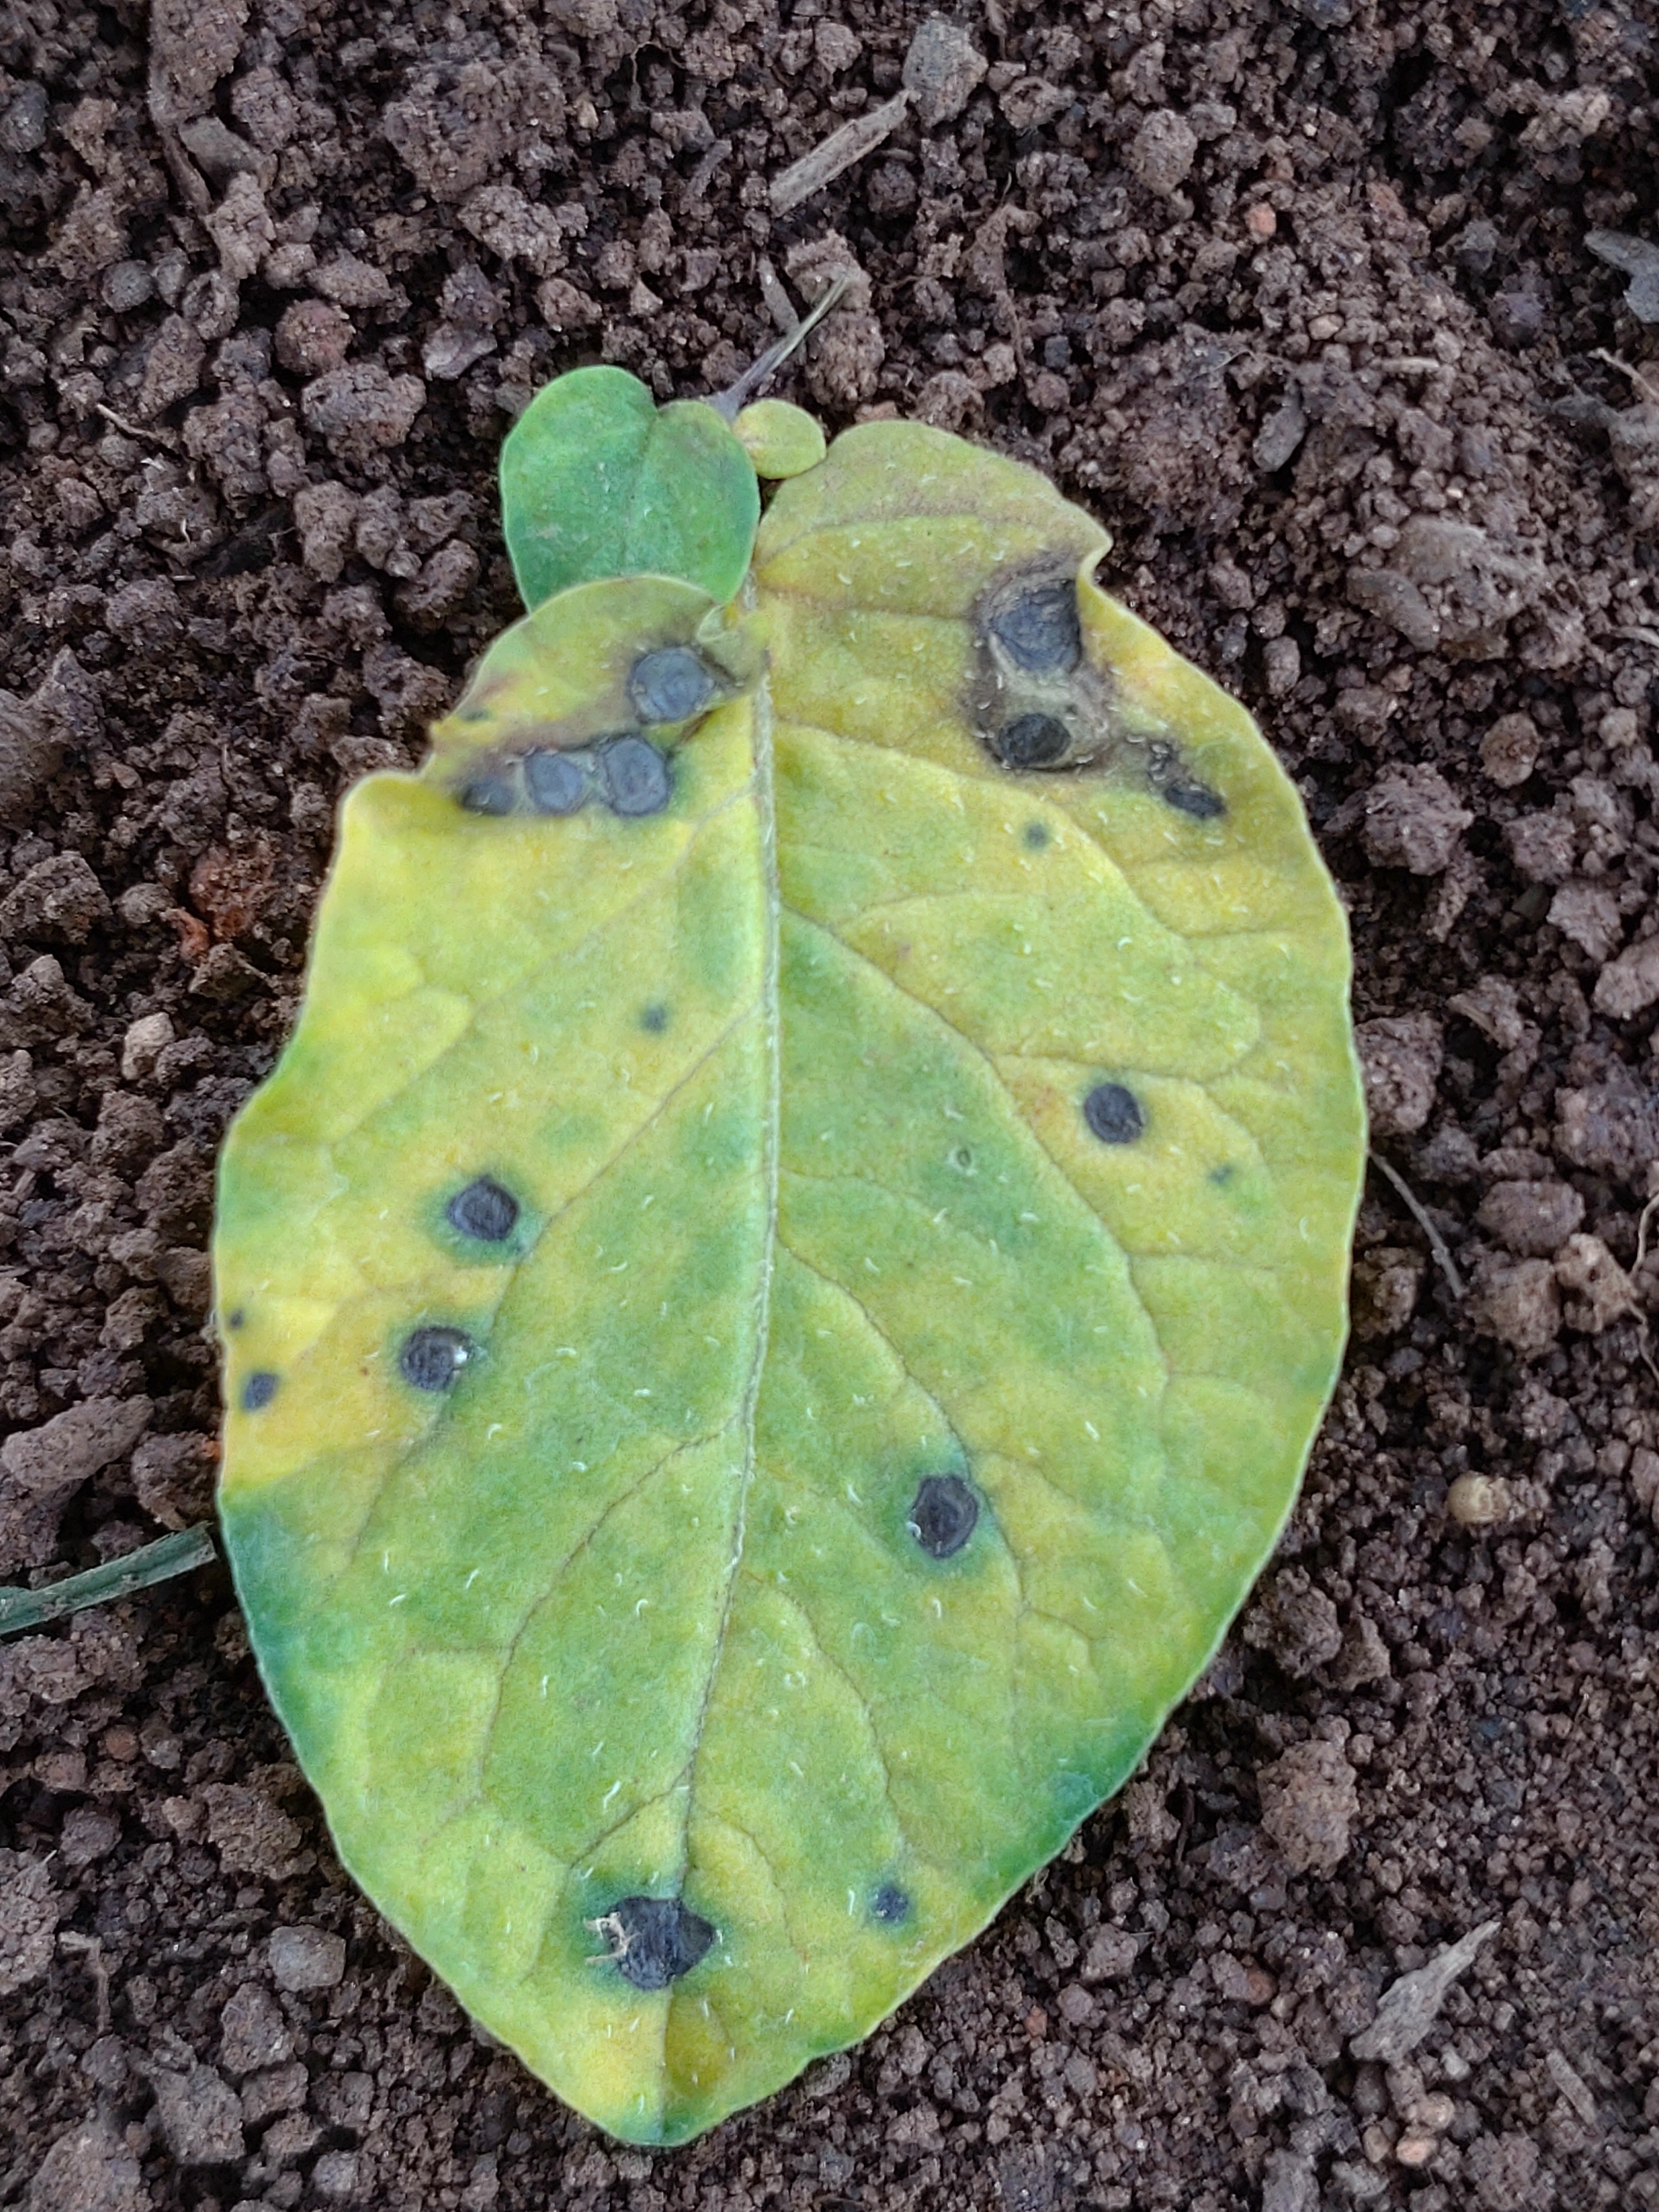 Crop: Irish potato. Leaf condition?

late blight
